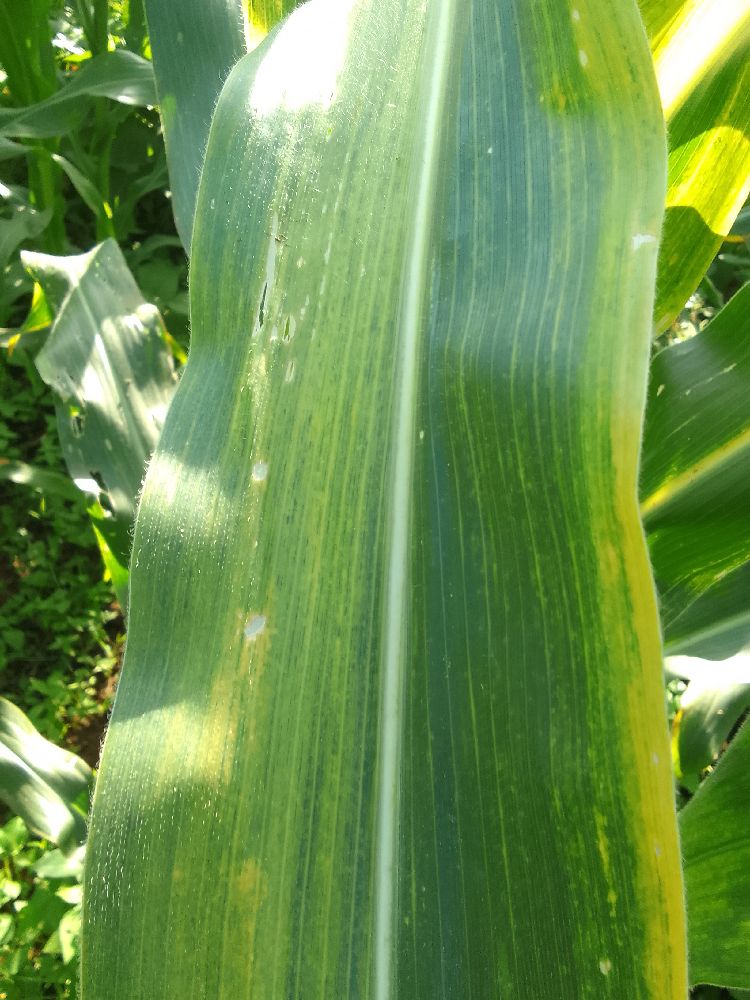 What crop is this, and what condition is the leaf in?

maize, maize lethal necrosis
